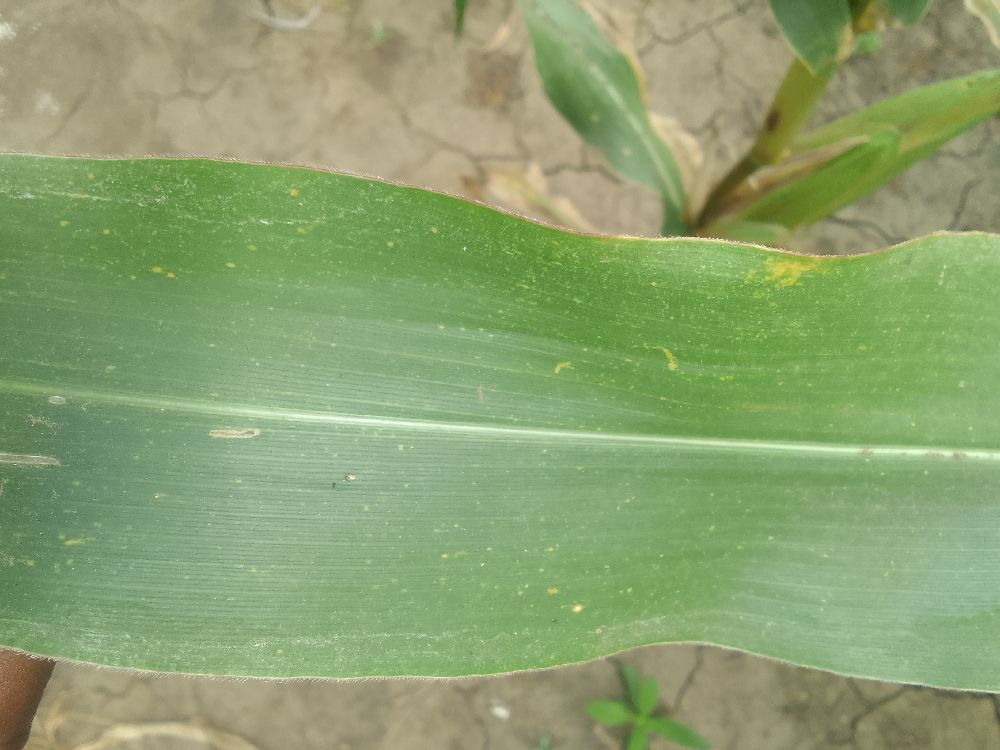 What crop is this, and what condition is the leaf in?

maize, healthy
